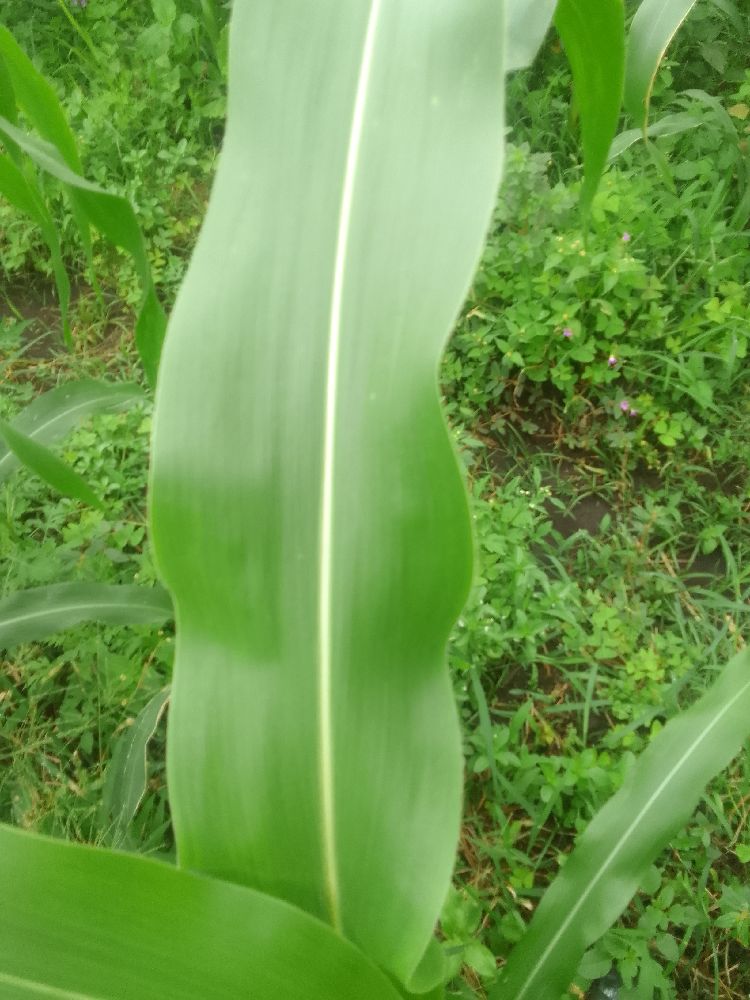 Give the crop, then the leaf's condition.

maize, healthy
